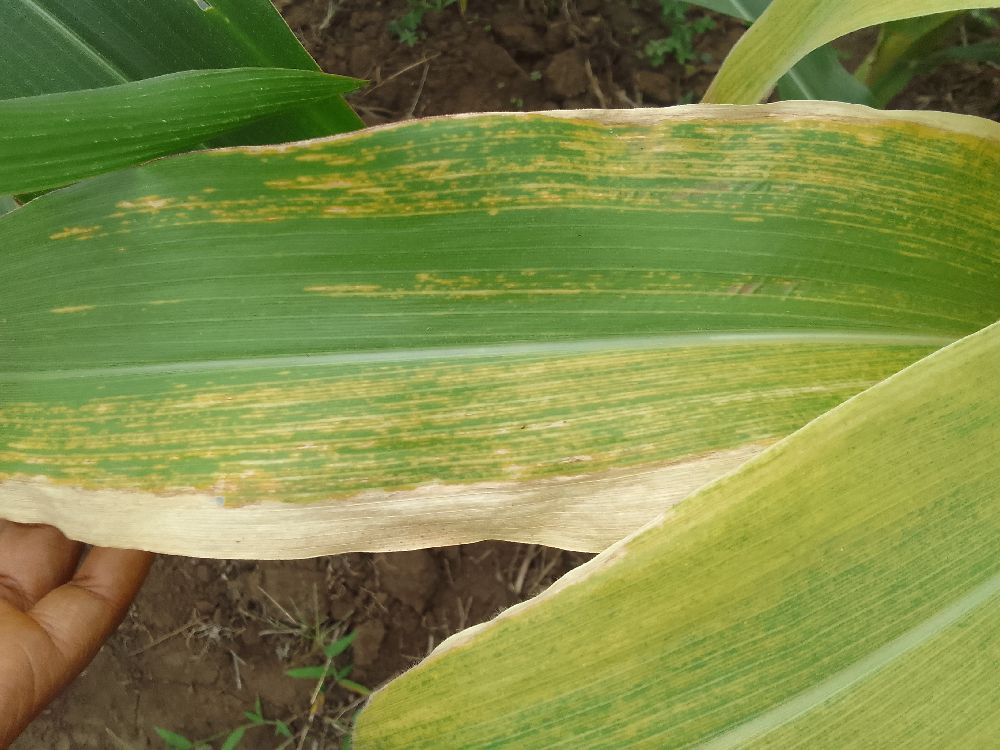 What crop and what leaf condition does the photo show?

maize, maize lethal necrosis
